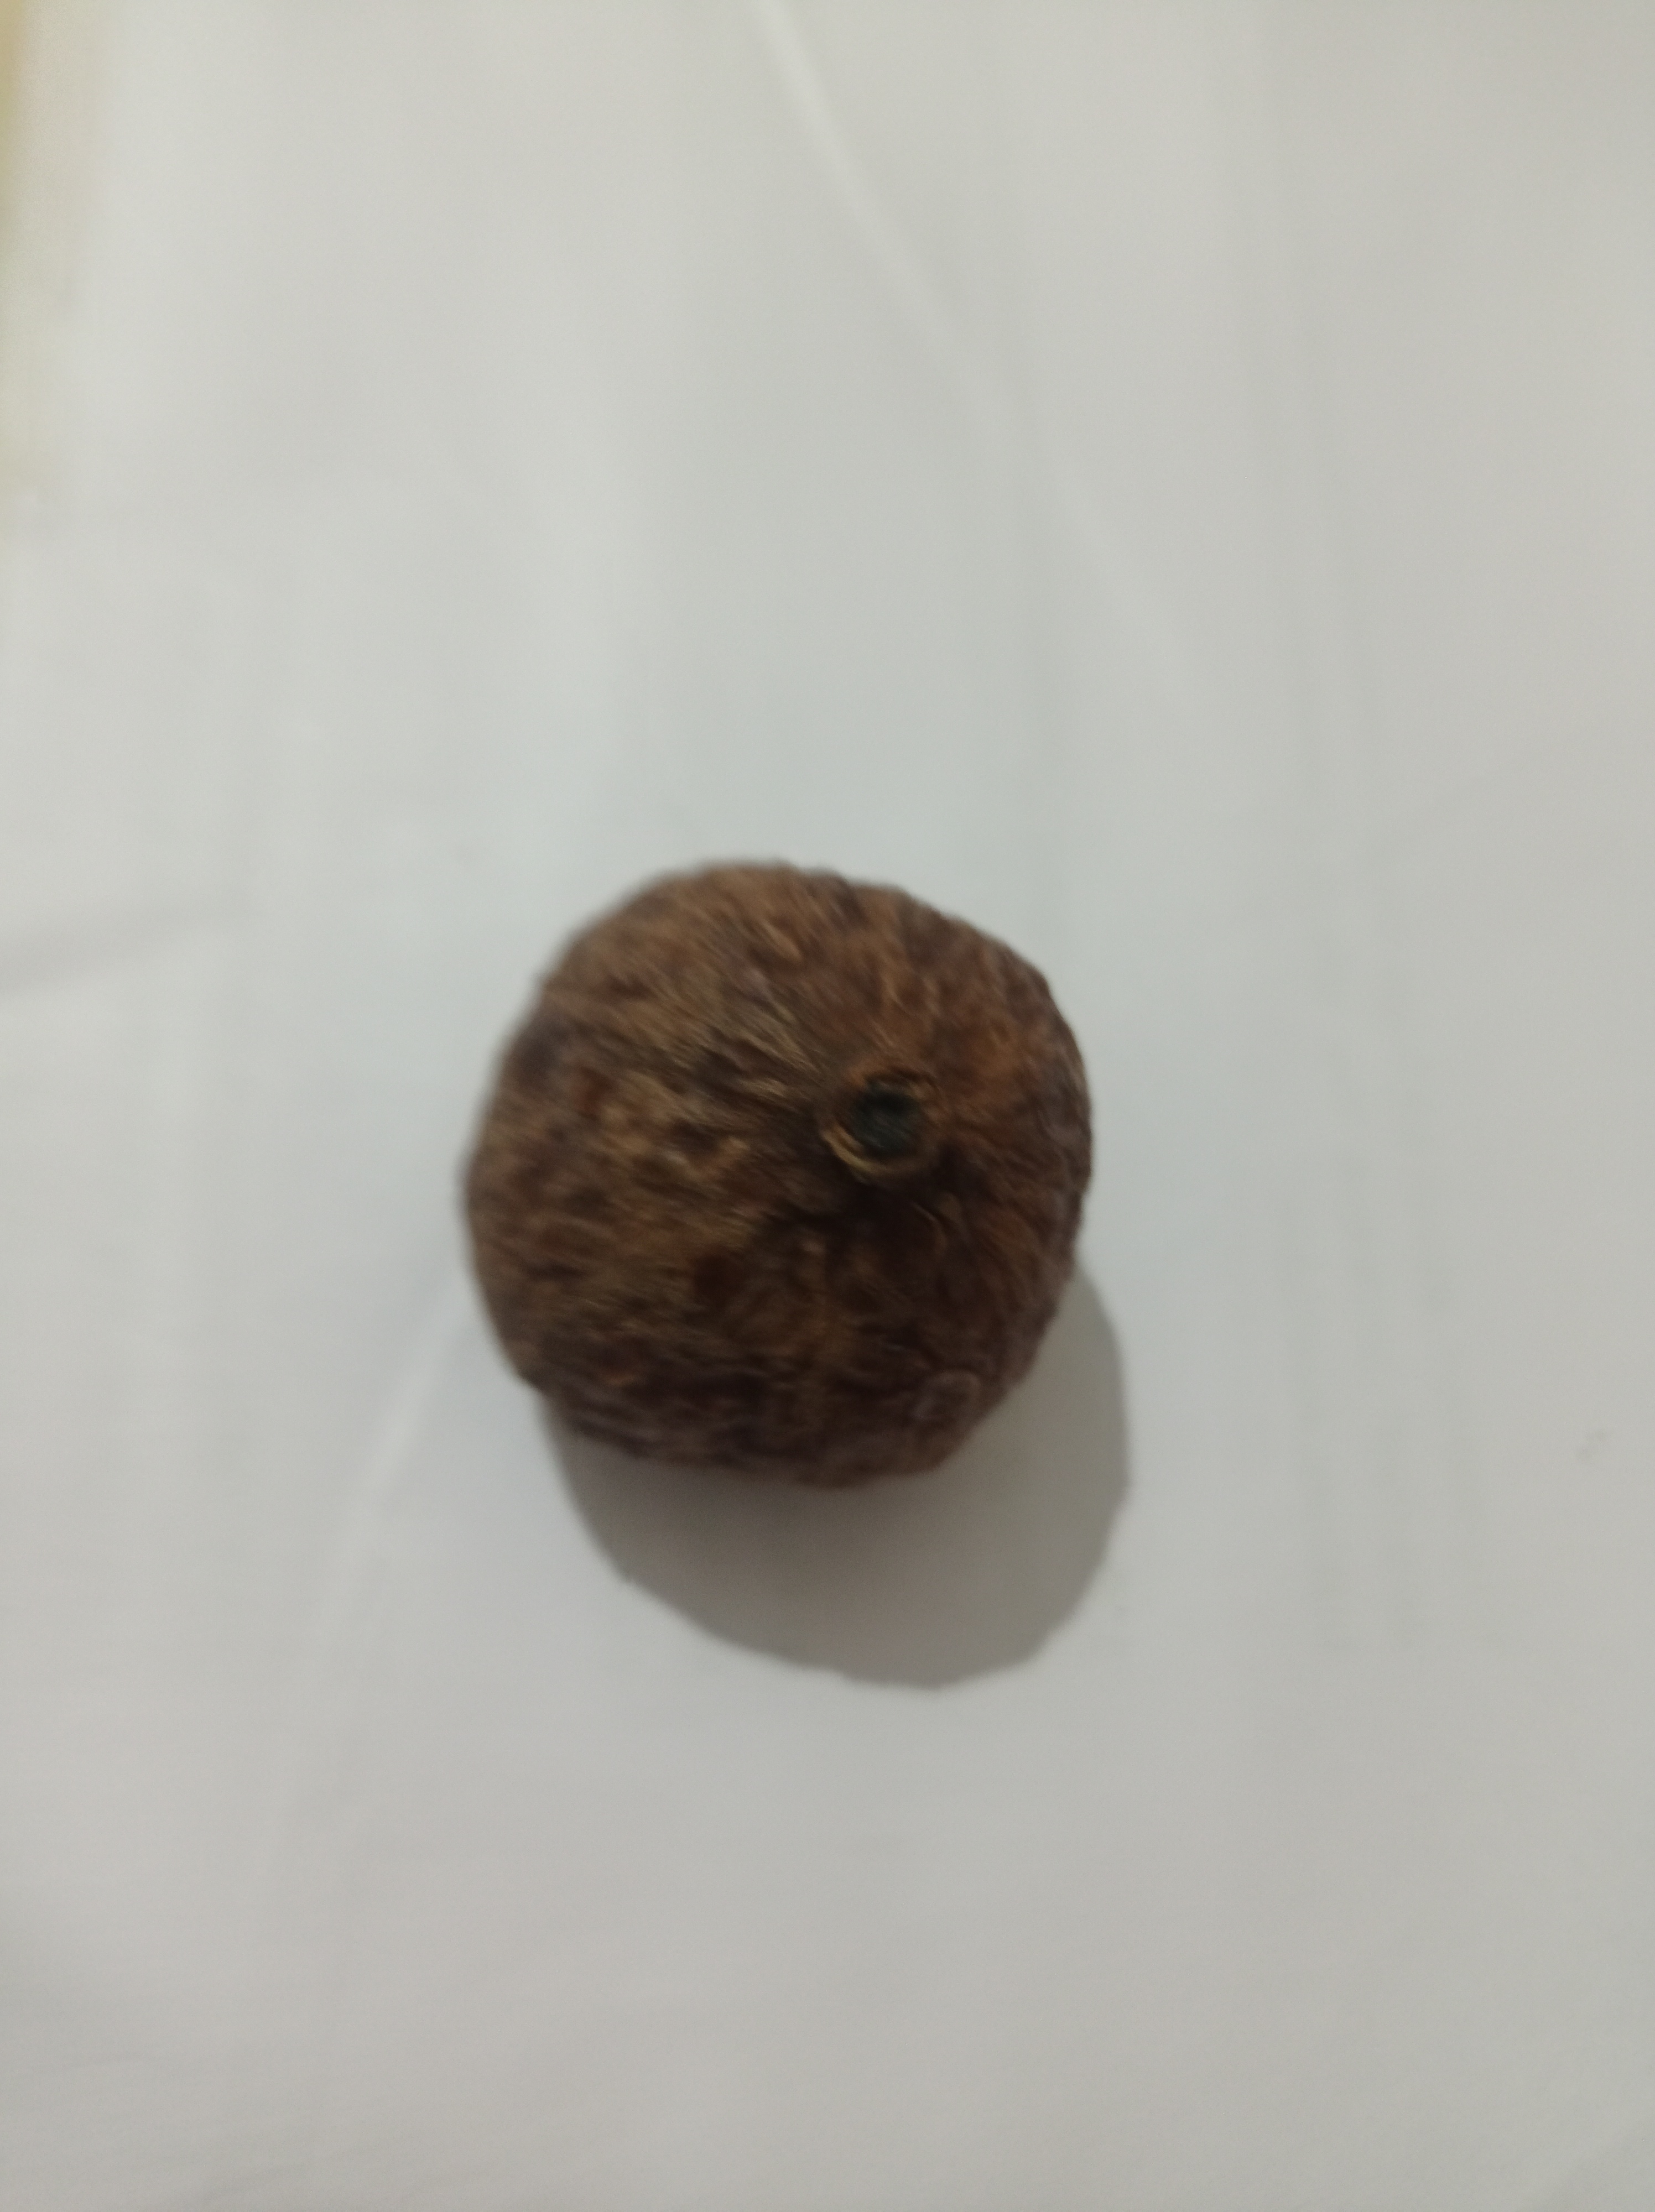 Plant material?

madanphal
